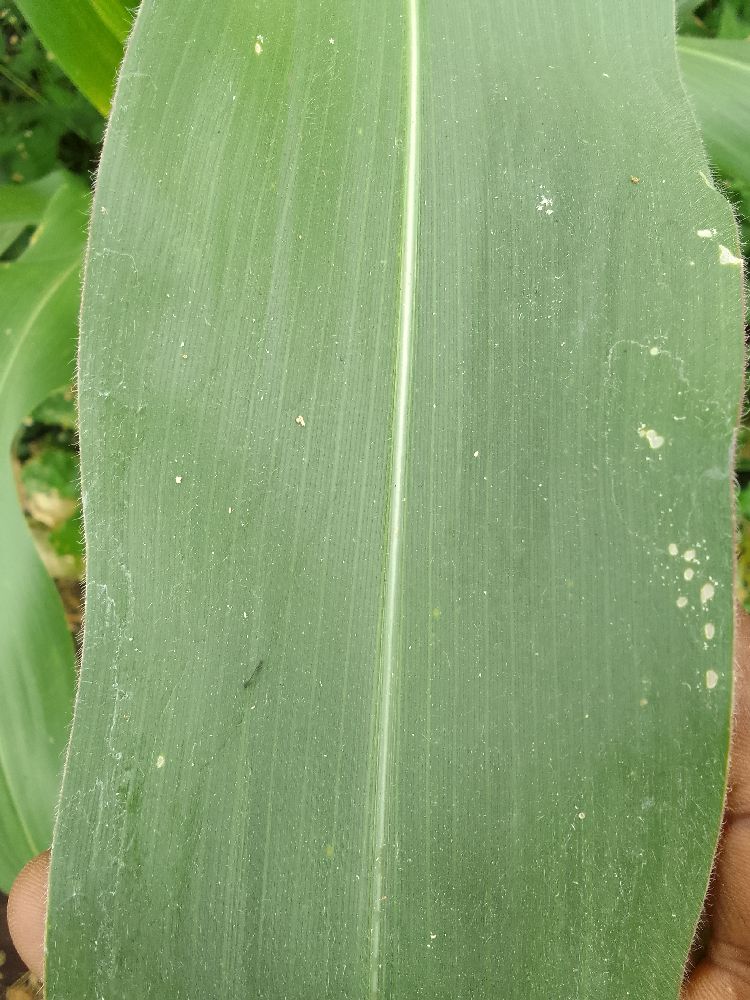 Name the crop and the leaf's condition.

maize, healthy
